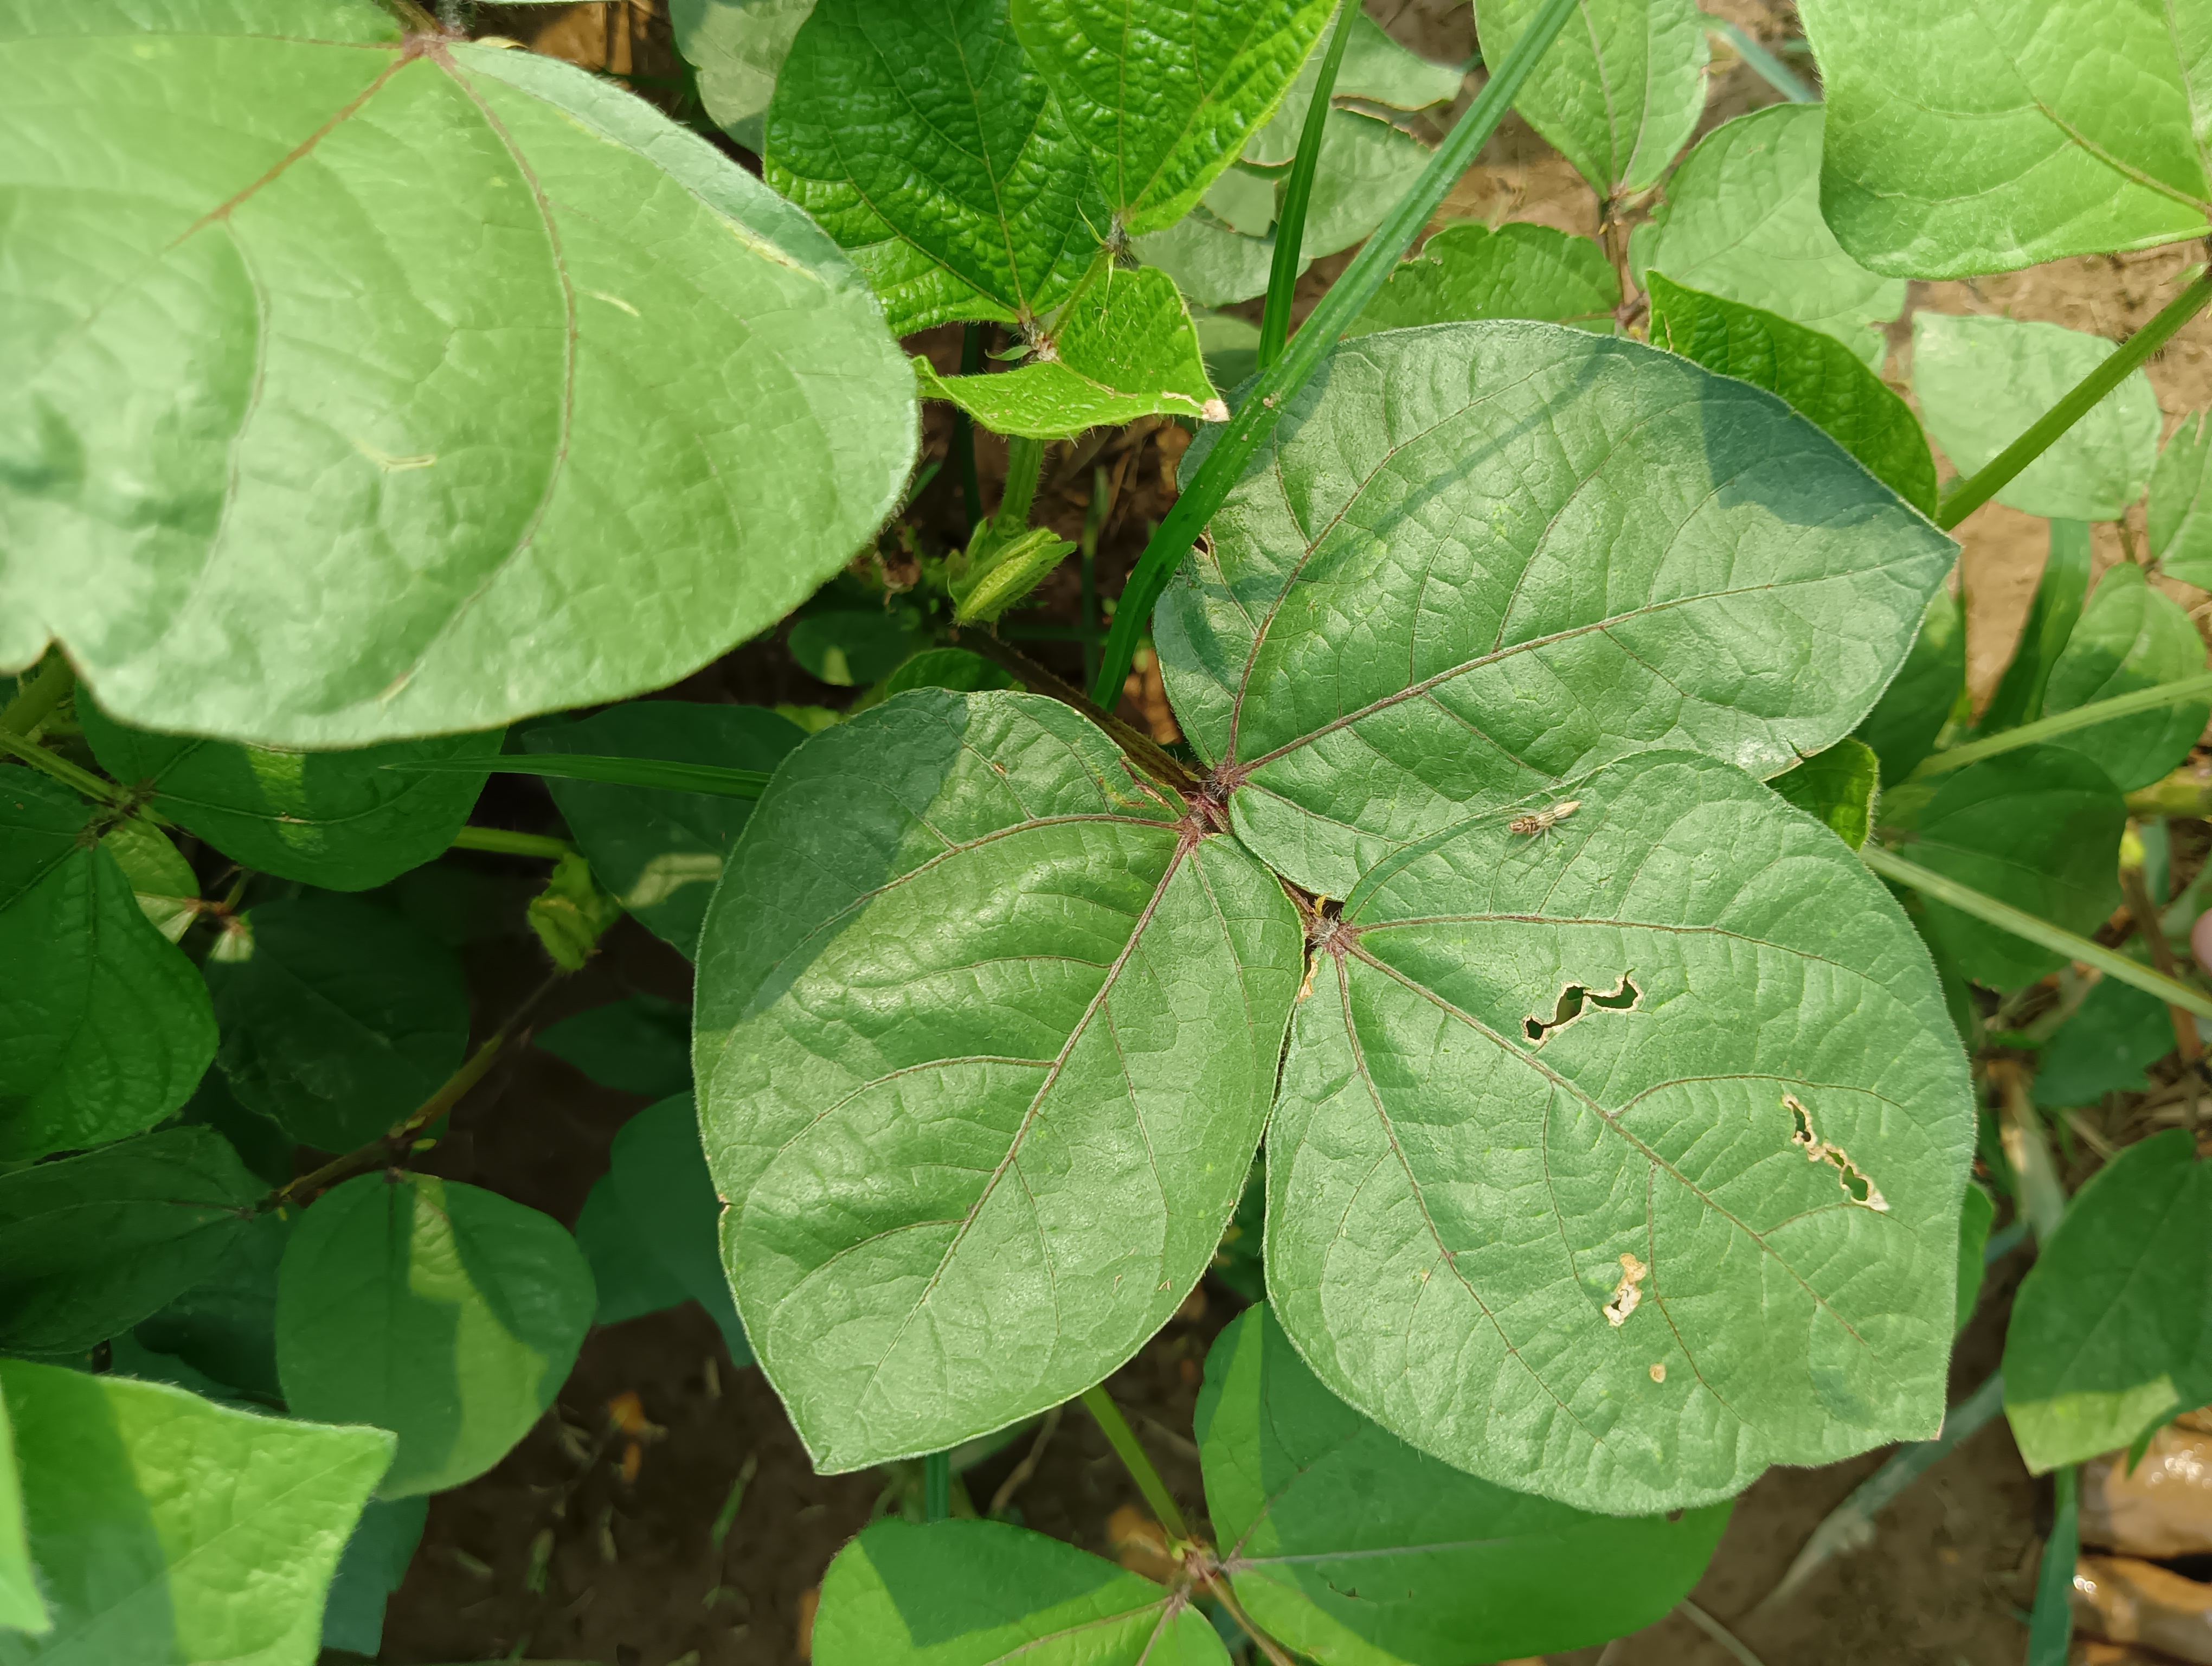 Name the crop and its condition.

mungbean, healthy
